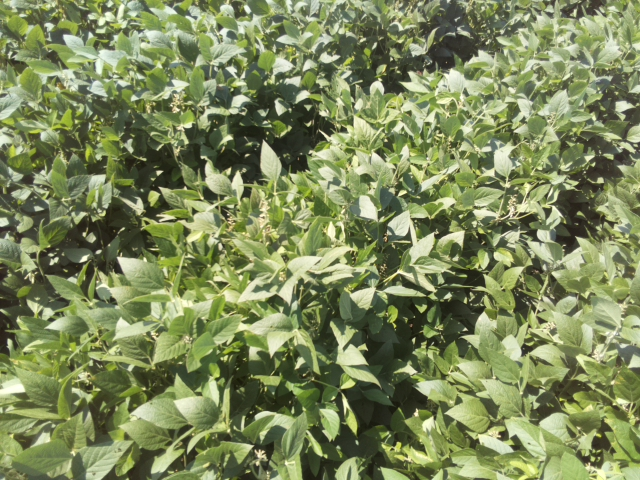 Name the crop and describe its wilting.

soybean, leaves with no wilting
